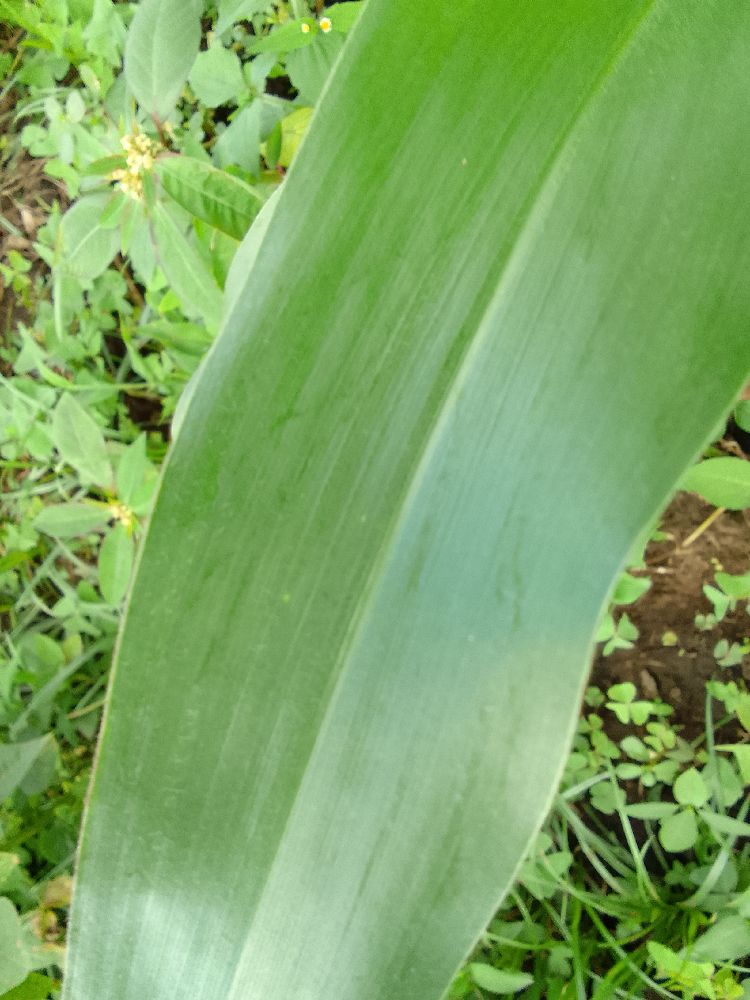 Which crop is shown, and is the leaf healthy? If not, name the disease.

maize, healthy
